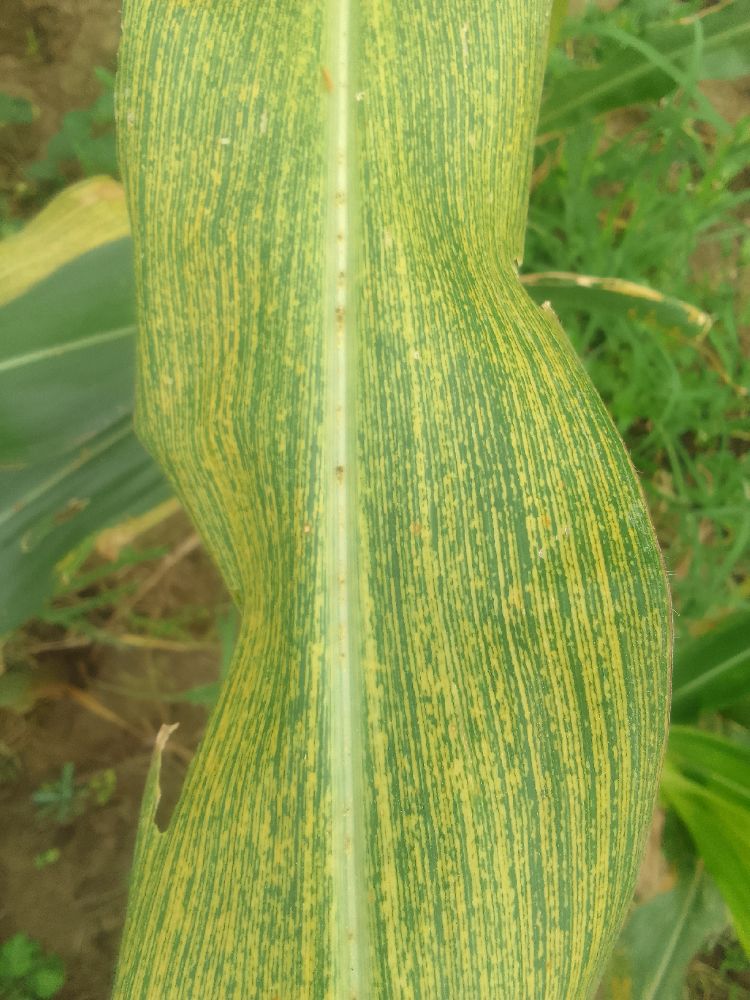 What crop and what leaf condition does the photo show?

maize, maize streak virus
